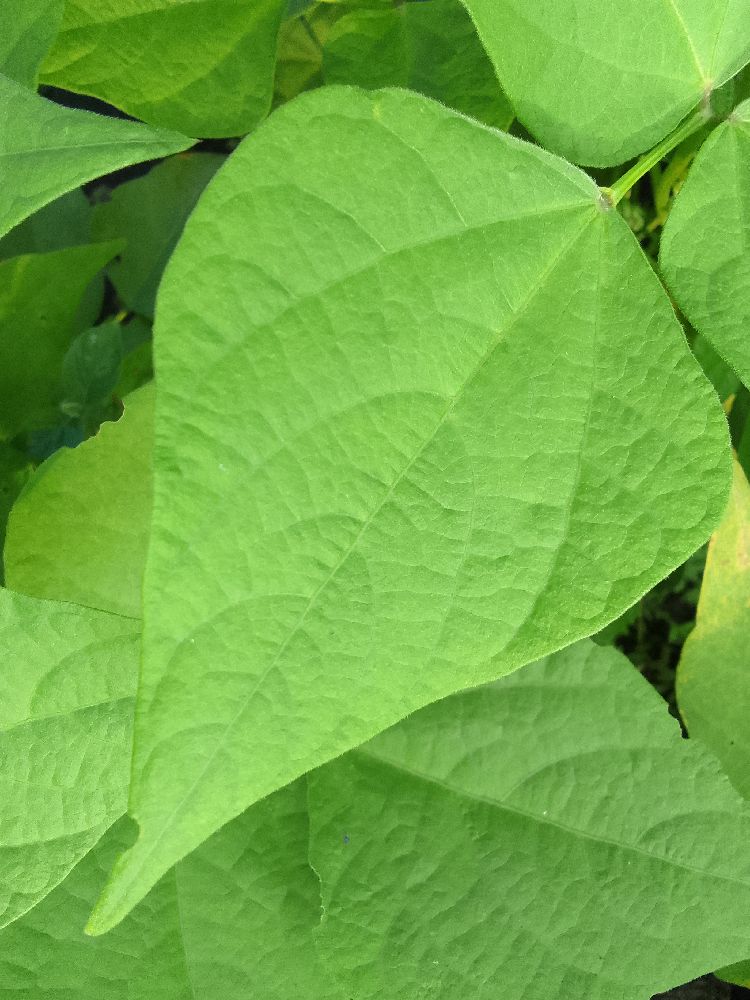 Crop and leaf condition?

common bean, healthy
